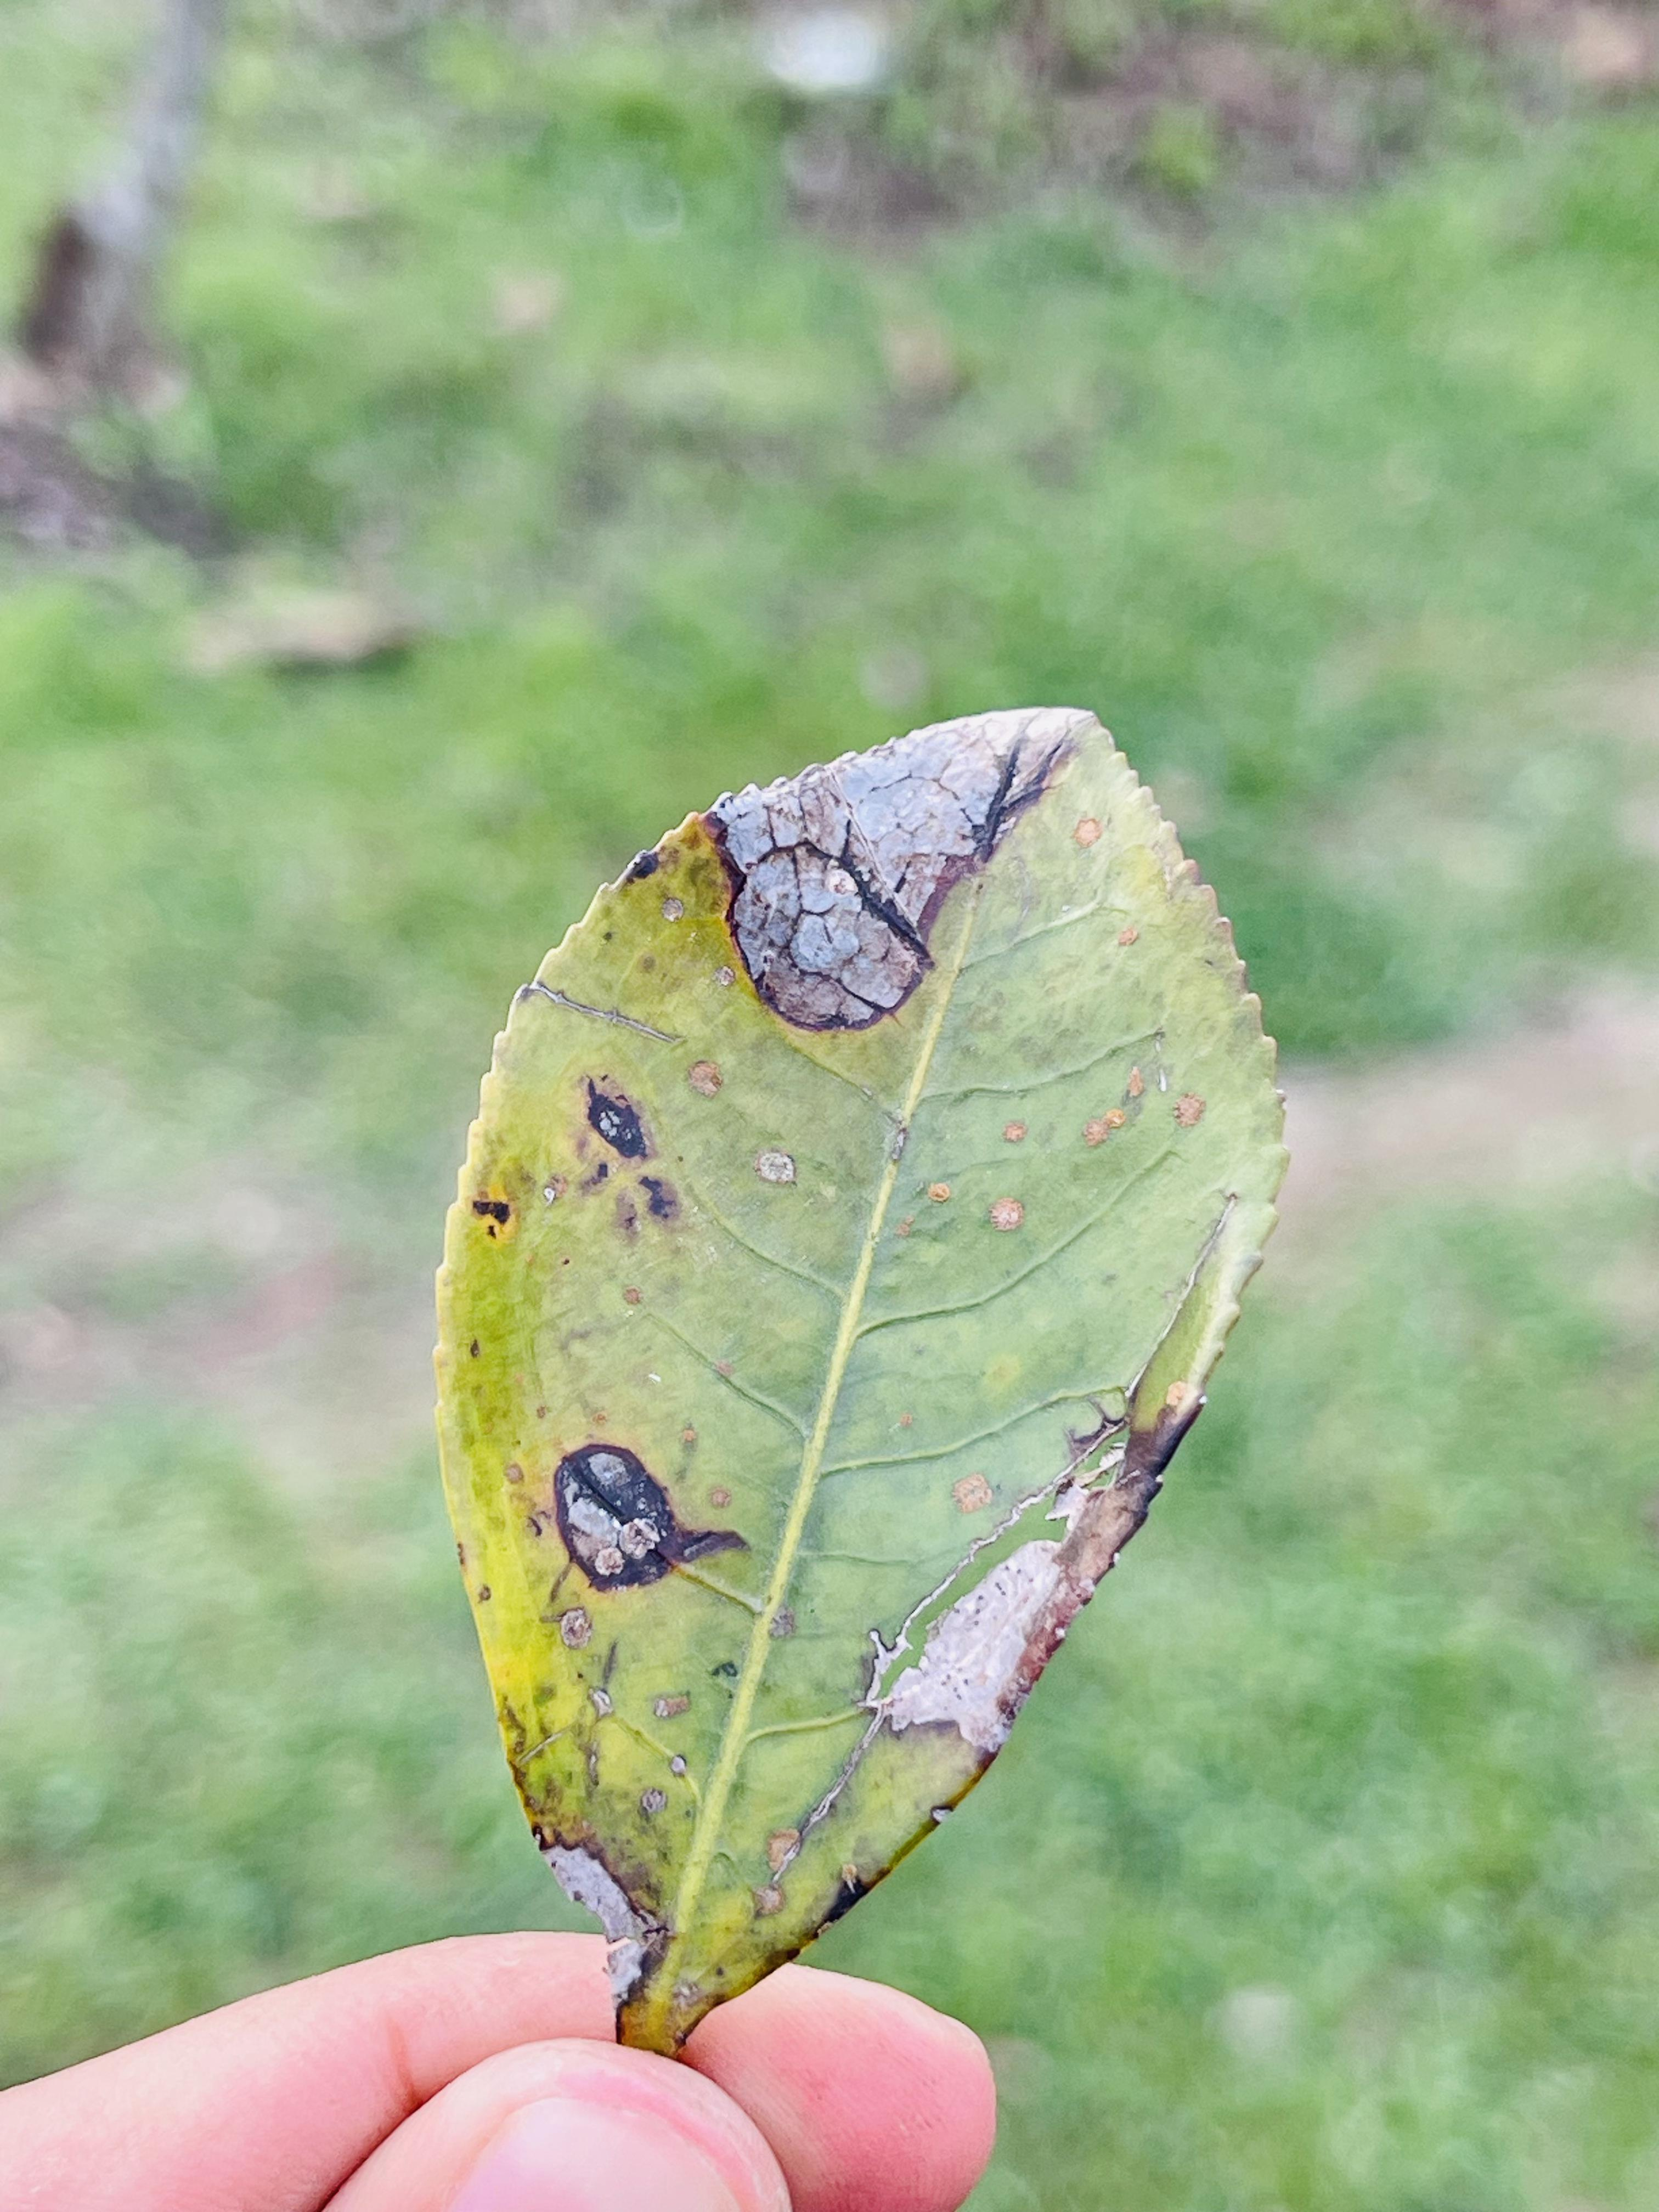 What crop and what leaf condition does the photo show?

tea, blight
